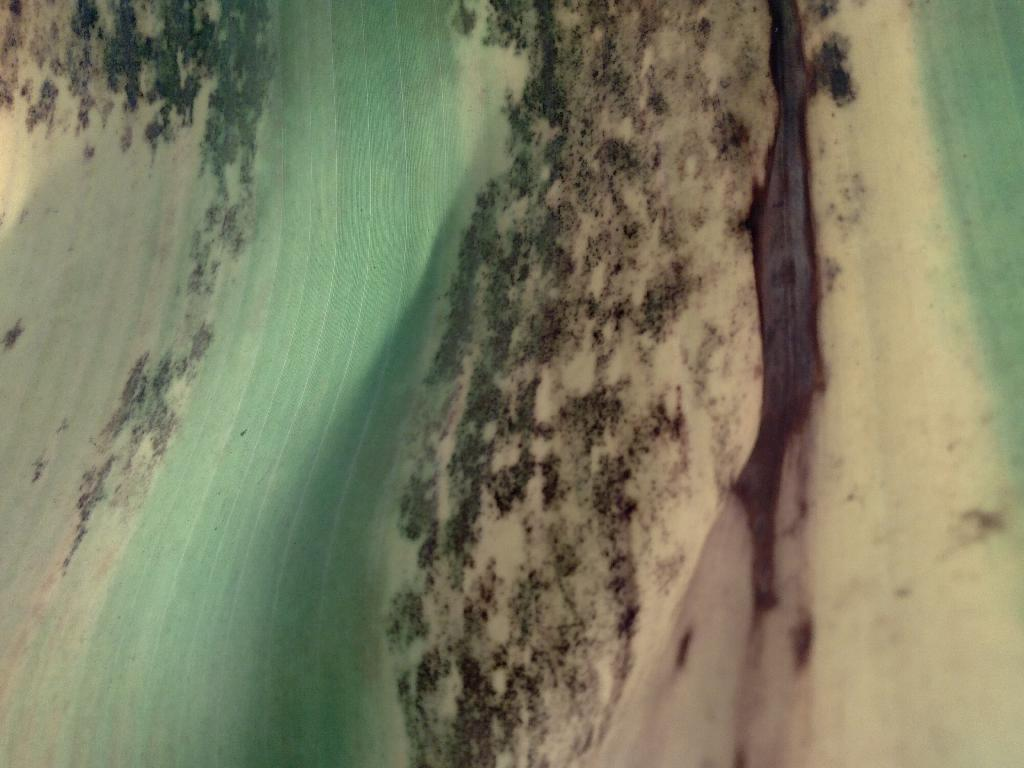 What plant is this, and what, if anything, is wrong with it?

banana, black sigatoka
